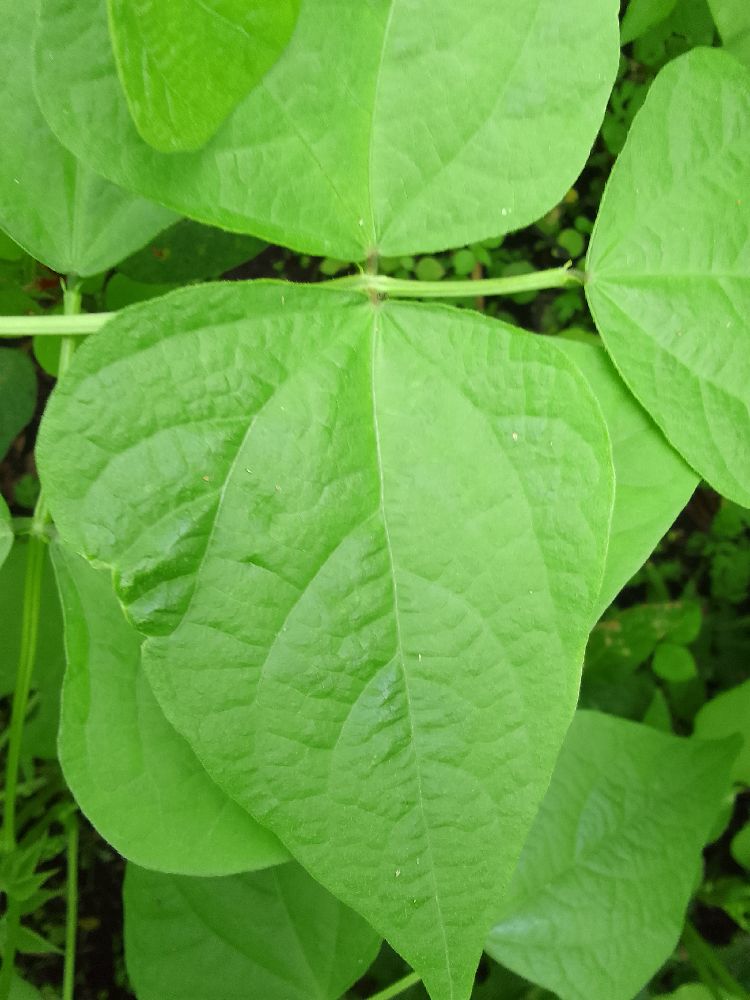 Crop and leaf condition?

common bean, healthy
